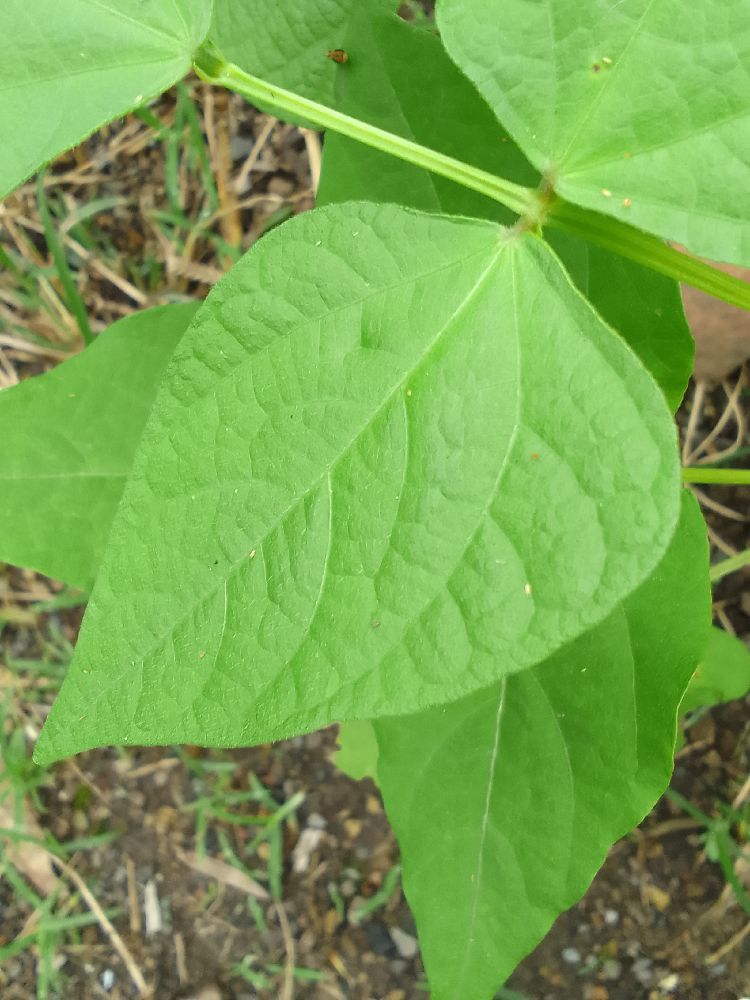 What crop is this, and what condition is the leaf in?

common bean, healthy
